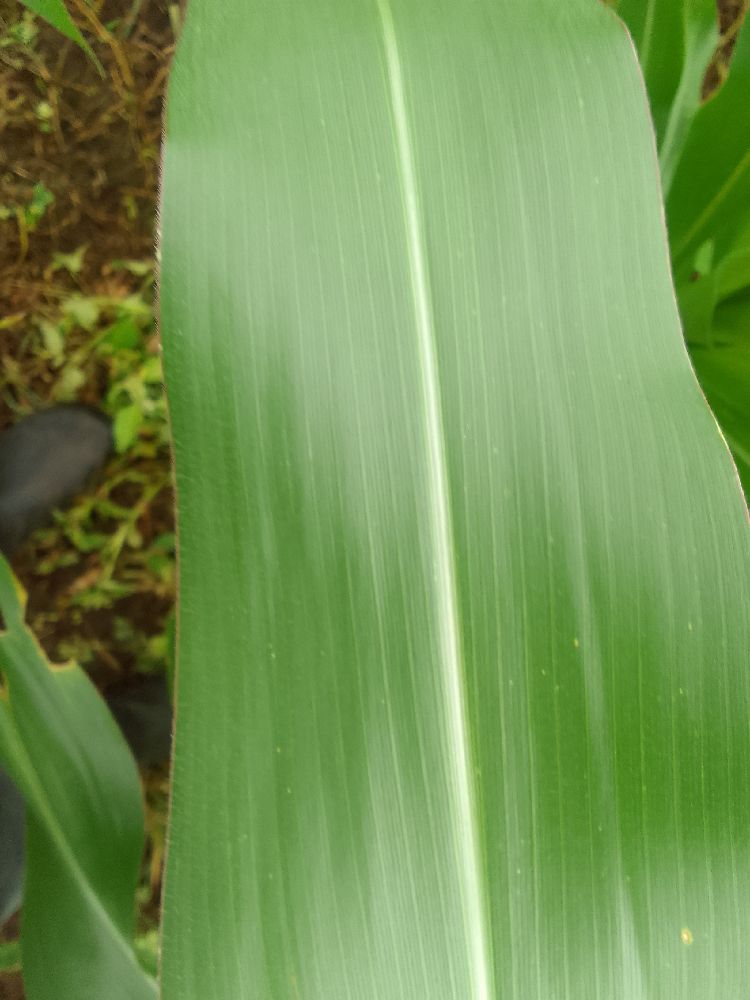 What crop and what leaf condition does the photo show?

maize, healthy
